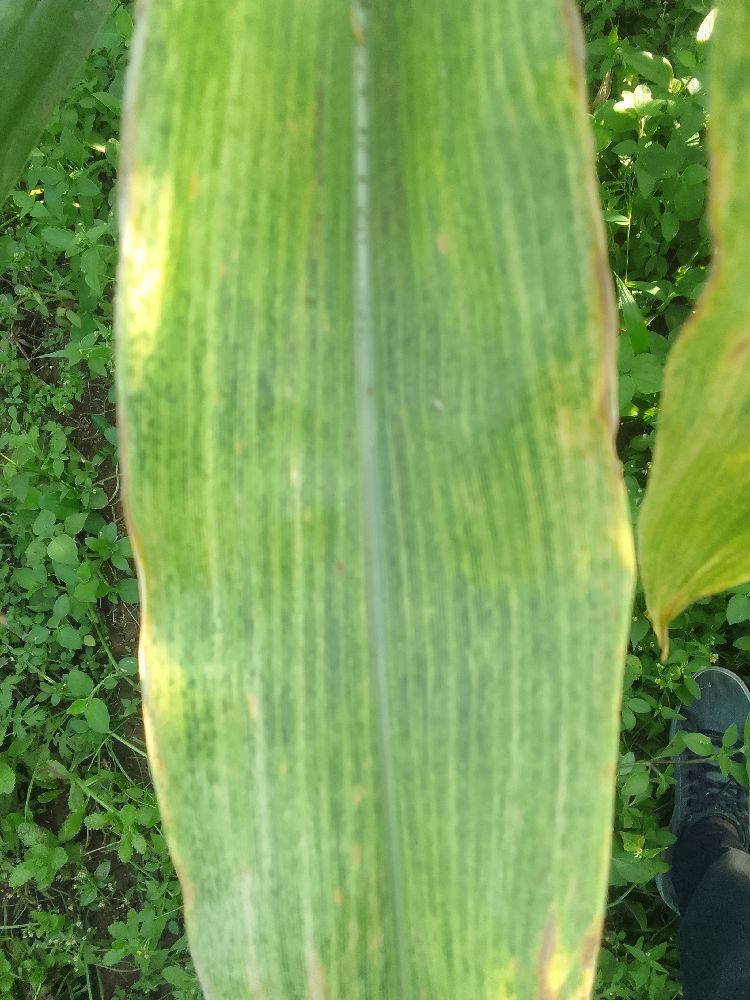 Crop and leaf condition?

maize, maize lethal necrosis
